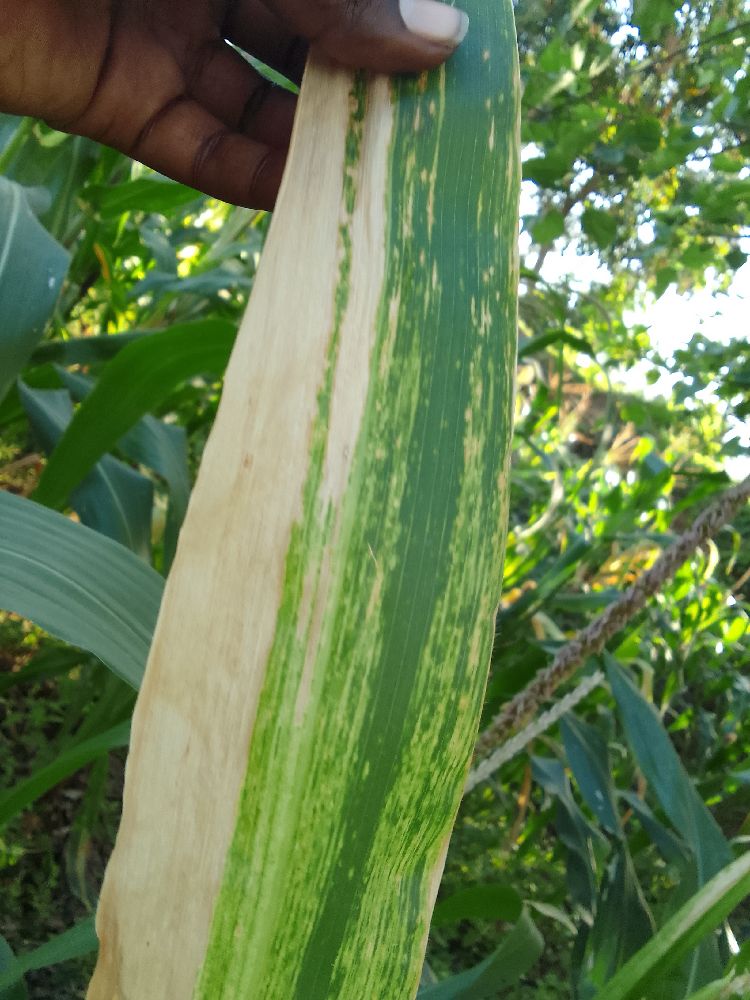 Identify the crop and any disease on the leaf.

maize, maize lethal necrosis
